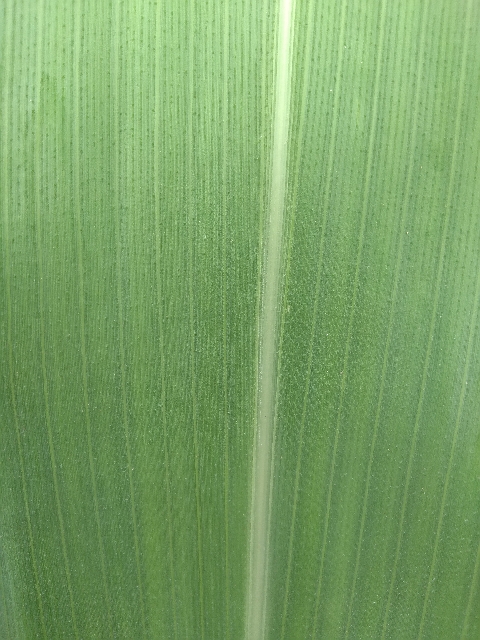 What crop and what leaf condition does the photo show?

maize, healthy
